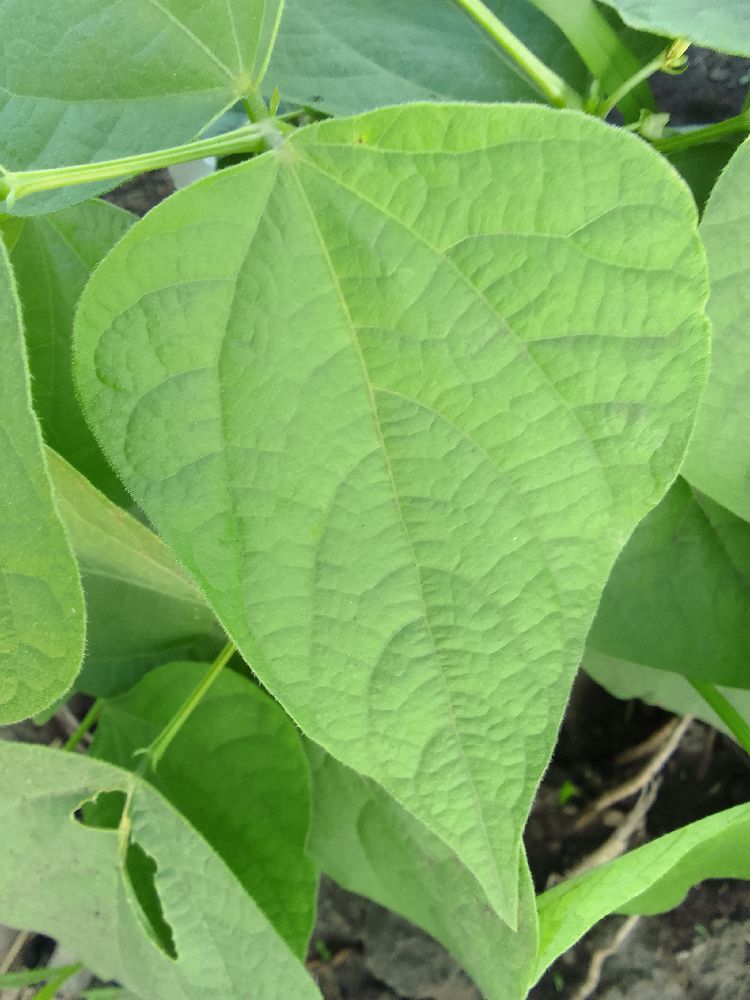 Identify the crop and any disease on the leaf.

common bean, healthy
